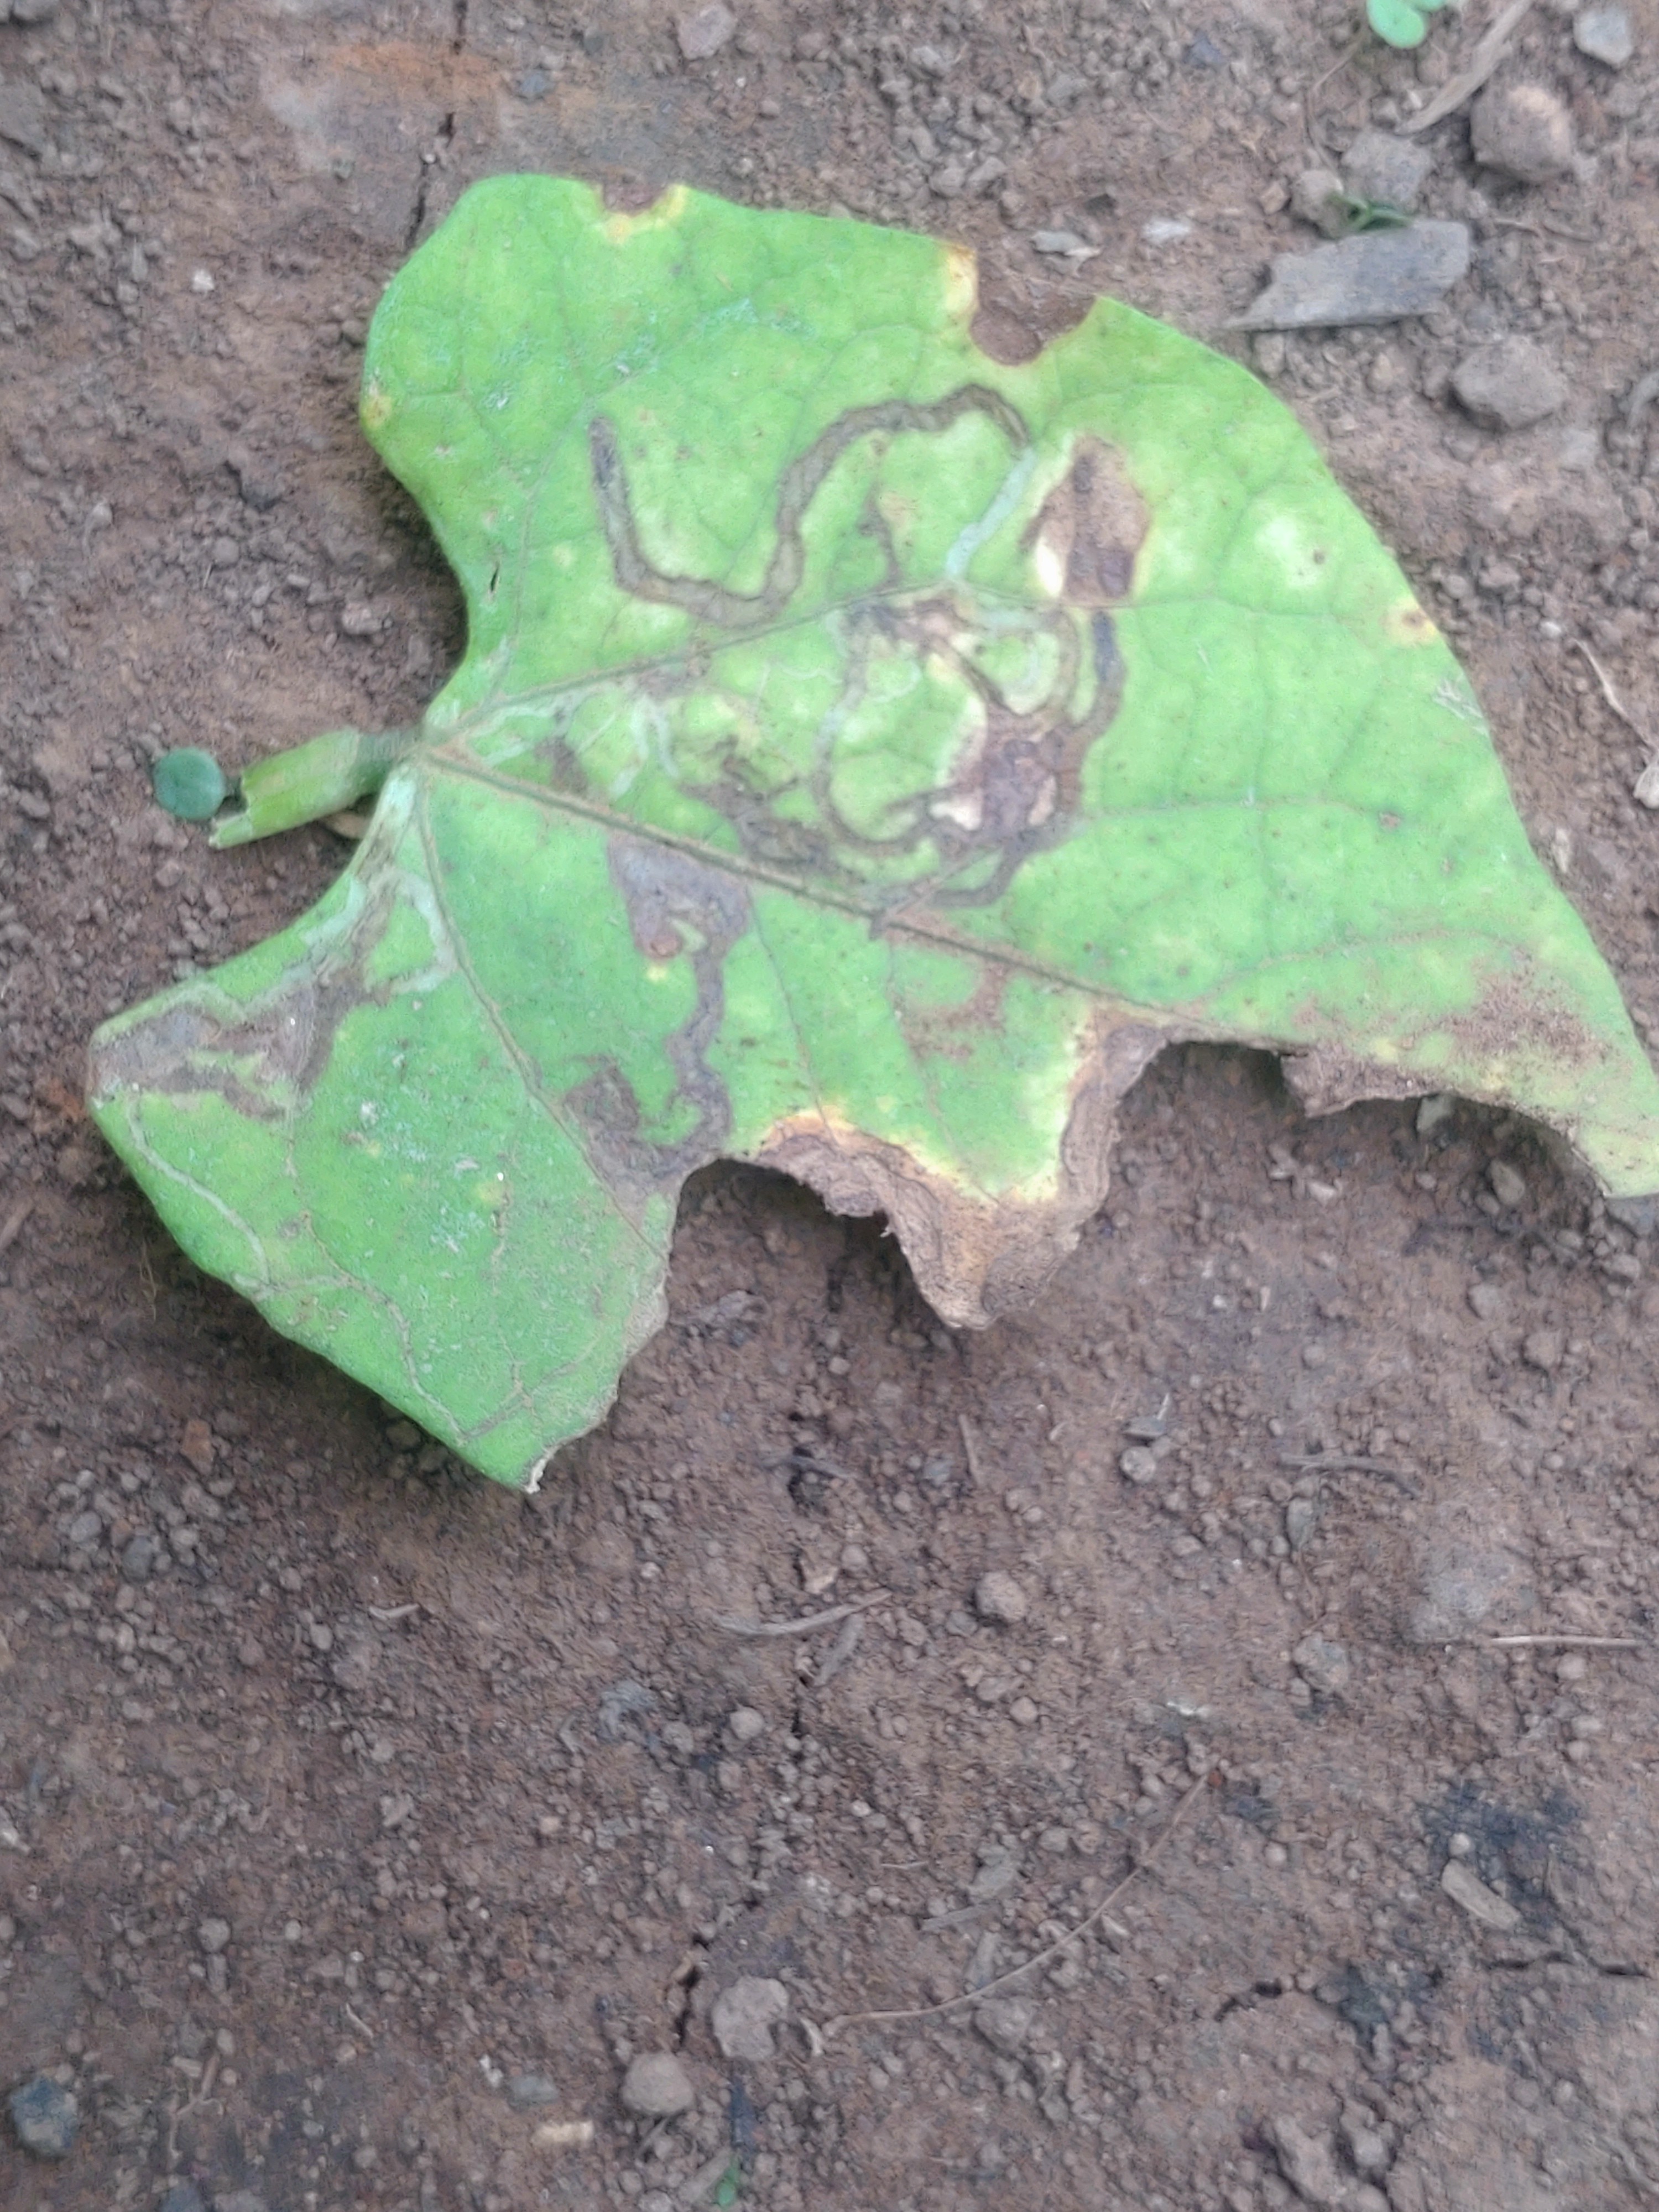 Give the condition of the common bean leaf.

anthracnose
